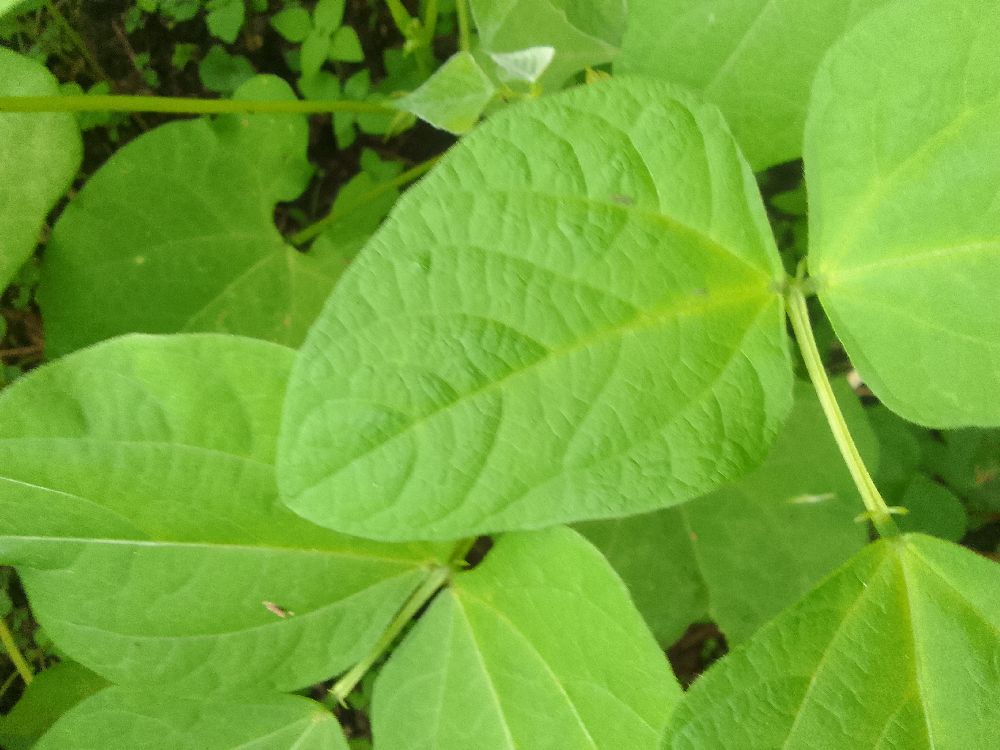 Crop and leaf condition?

common bean, healthy
